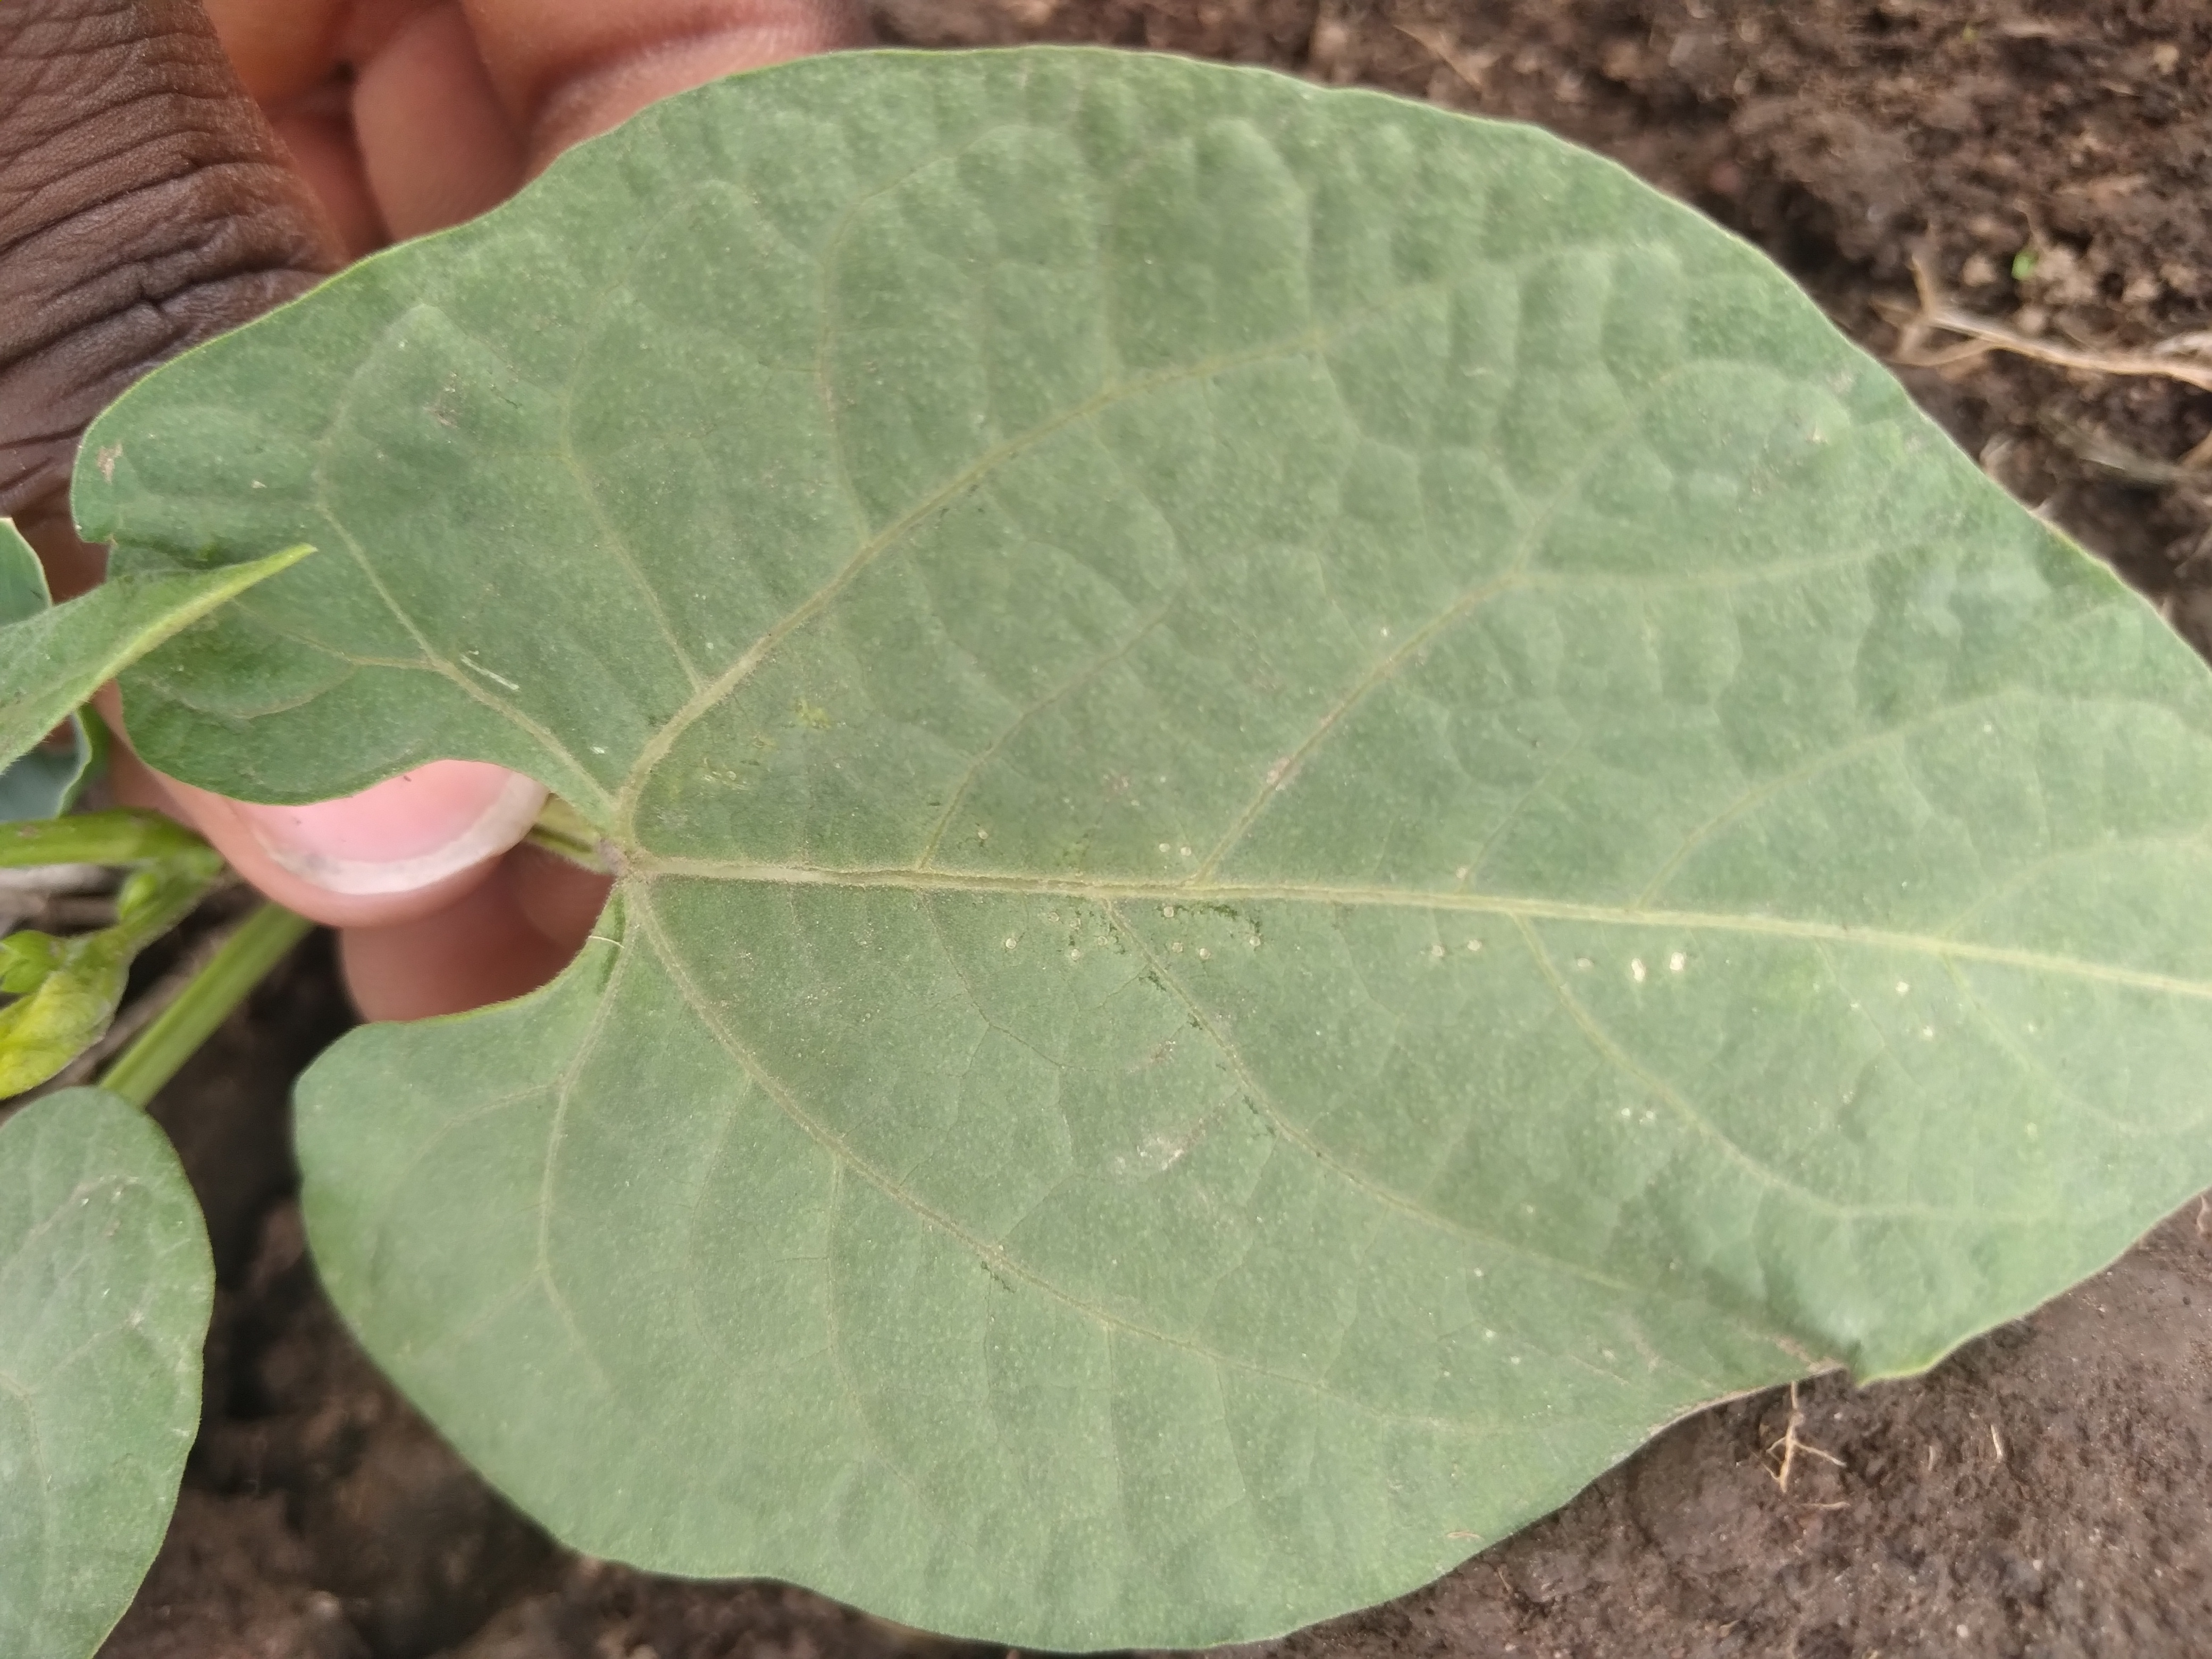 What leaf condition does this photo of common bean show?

healthy
